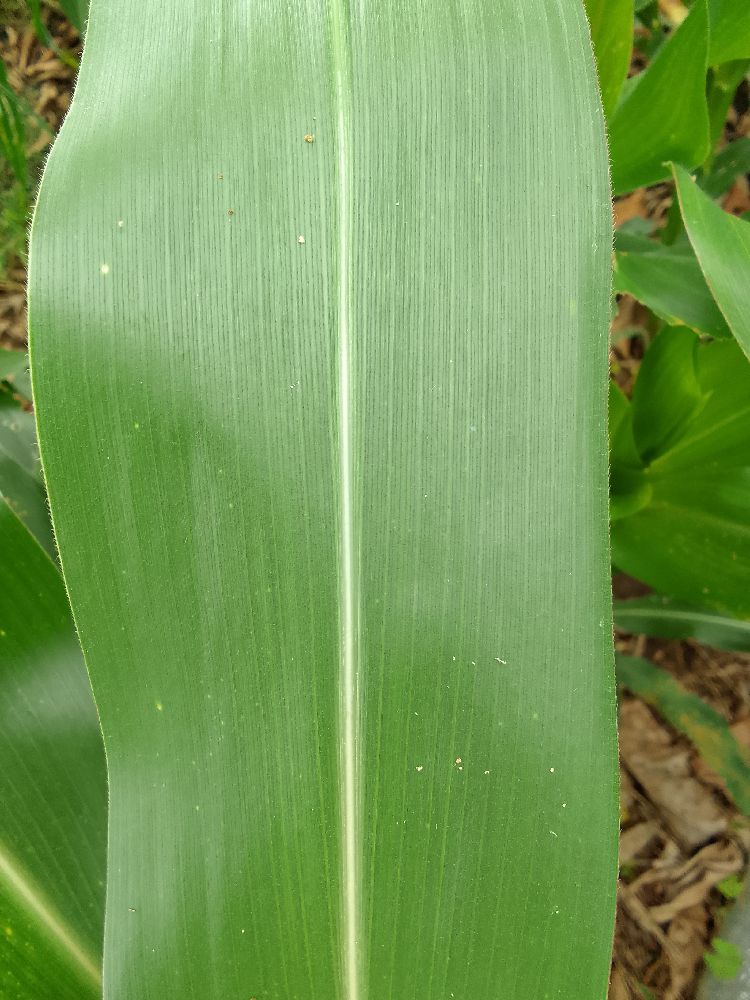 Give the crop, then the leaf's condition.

maize, healthy
